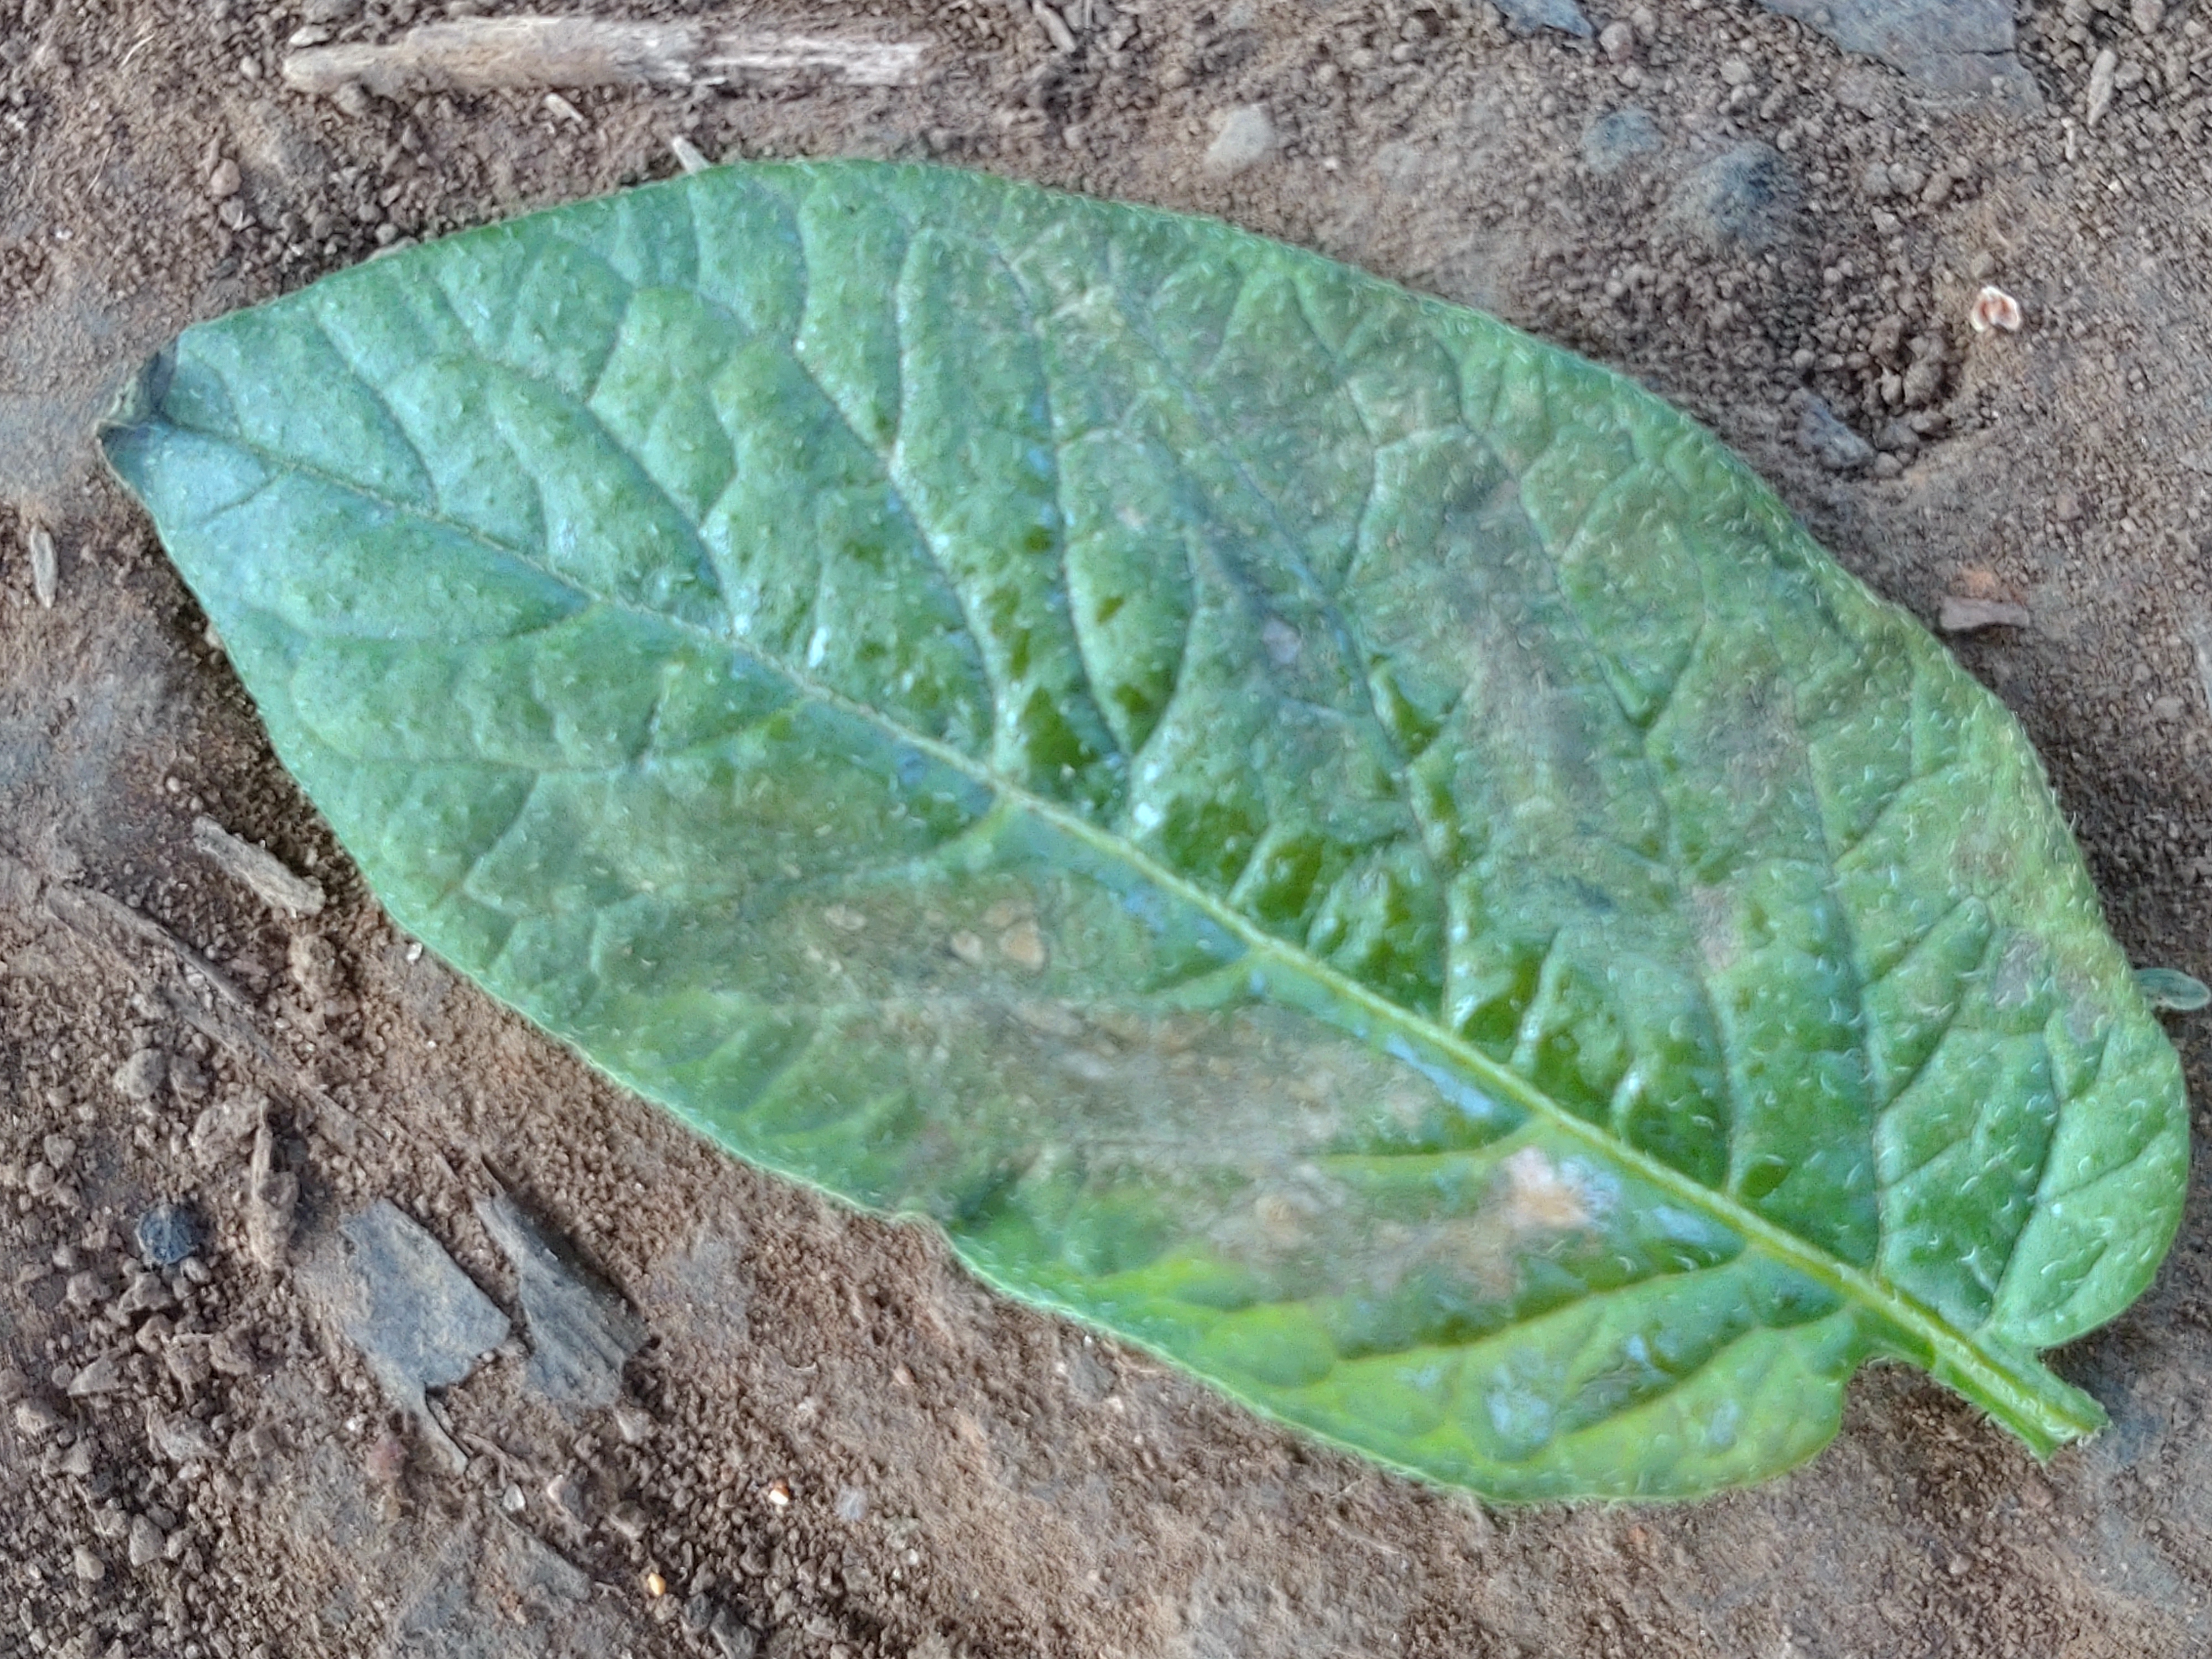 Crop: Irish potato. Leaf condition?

early blight
